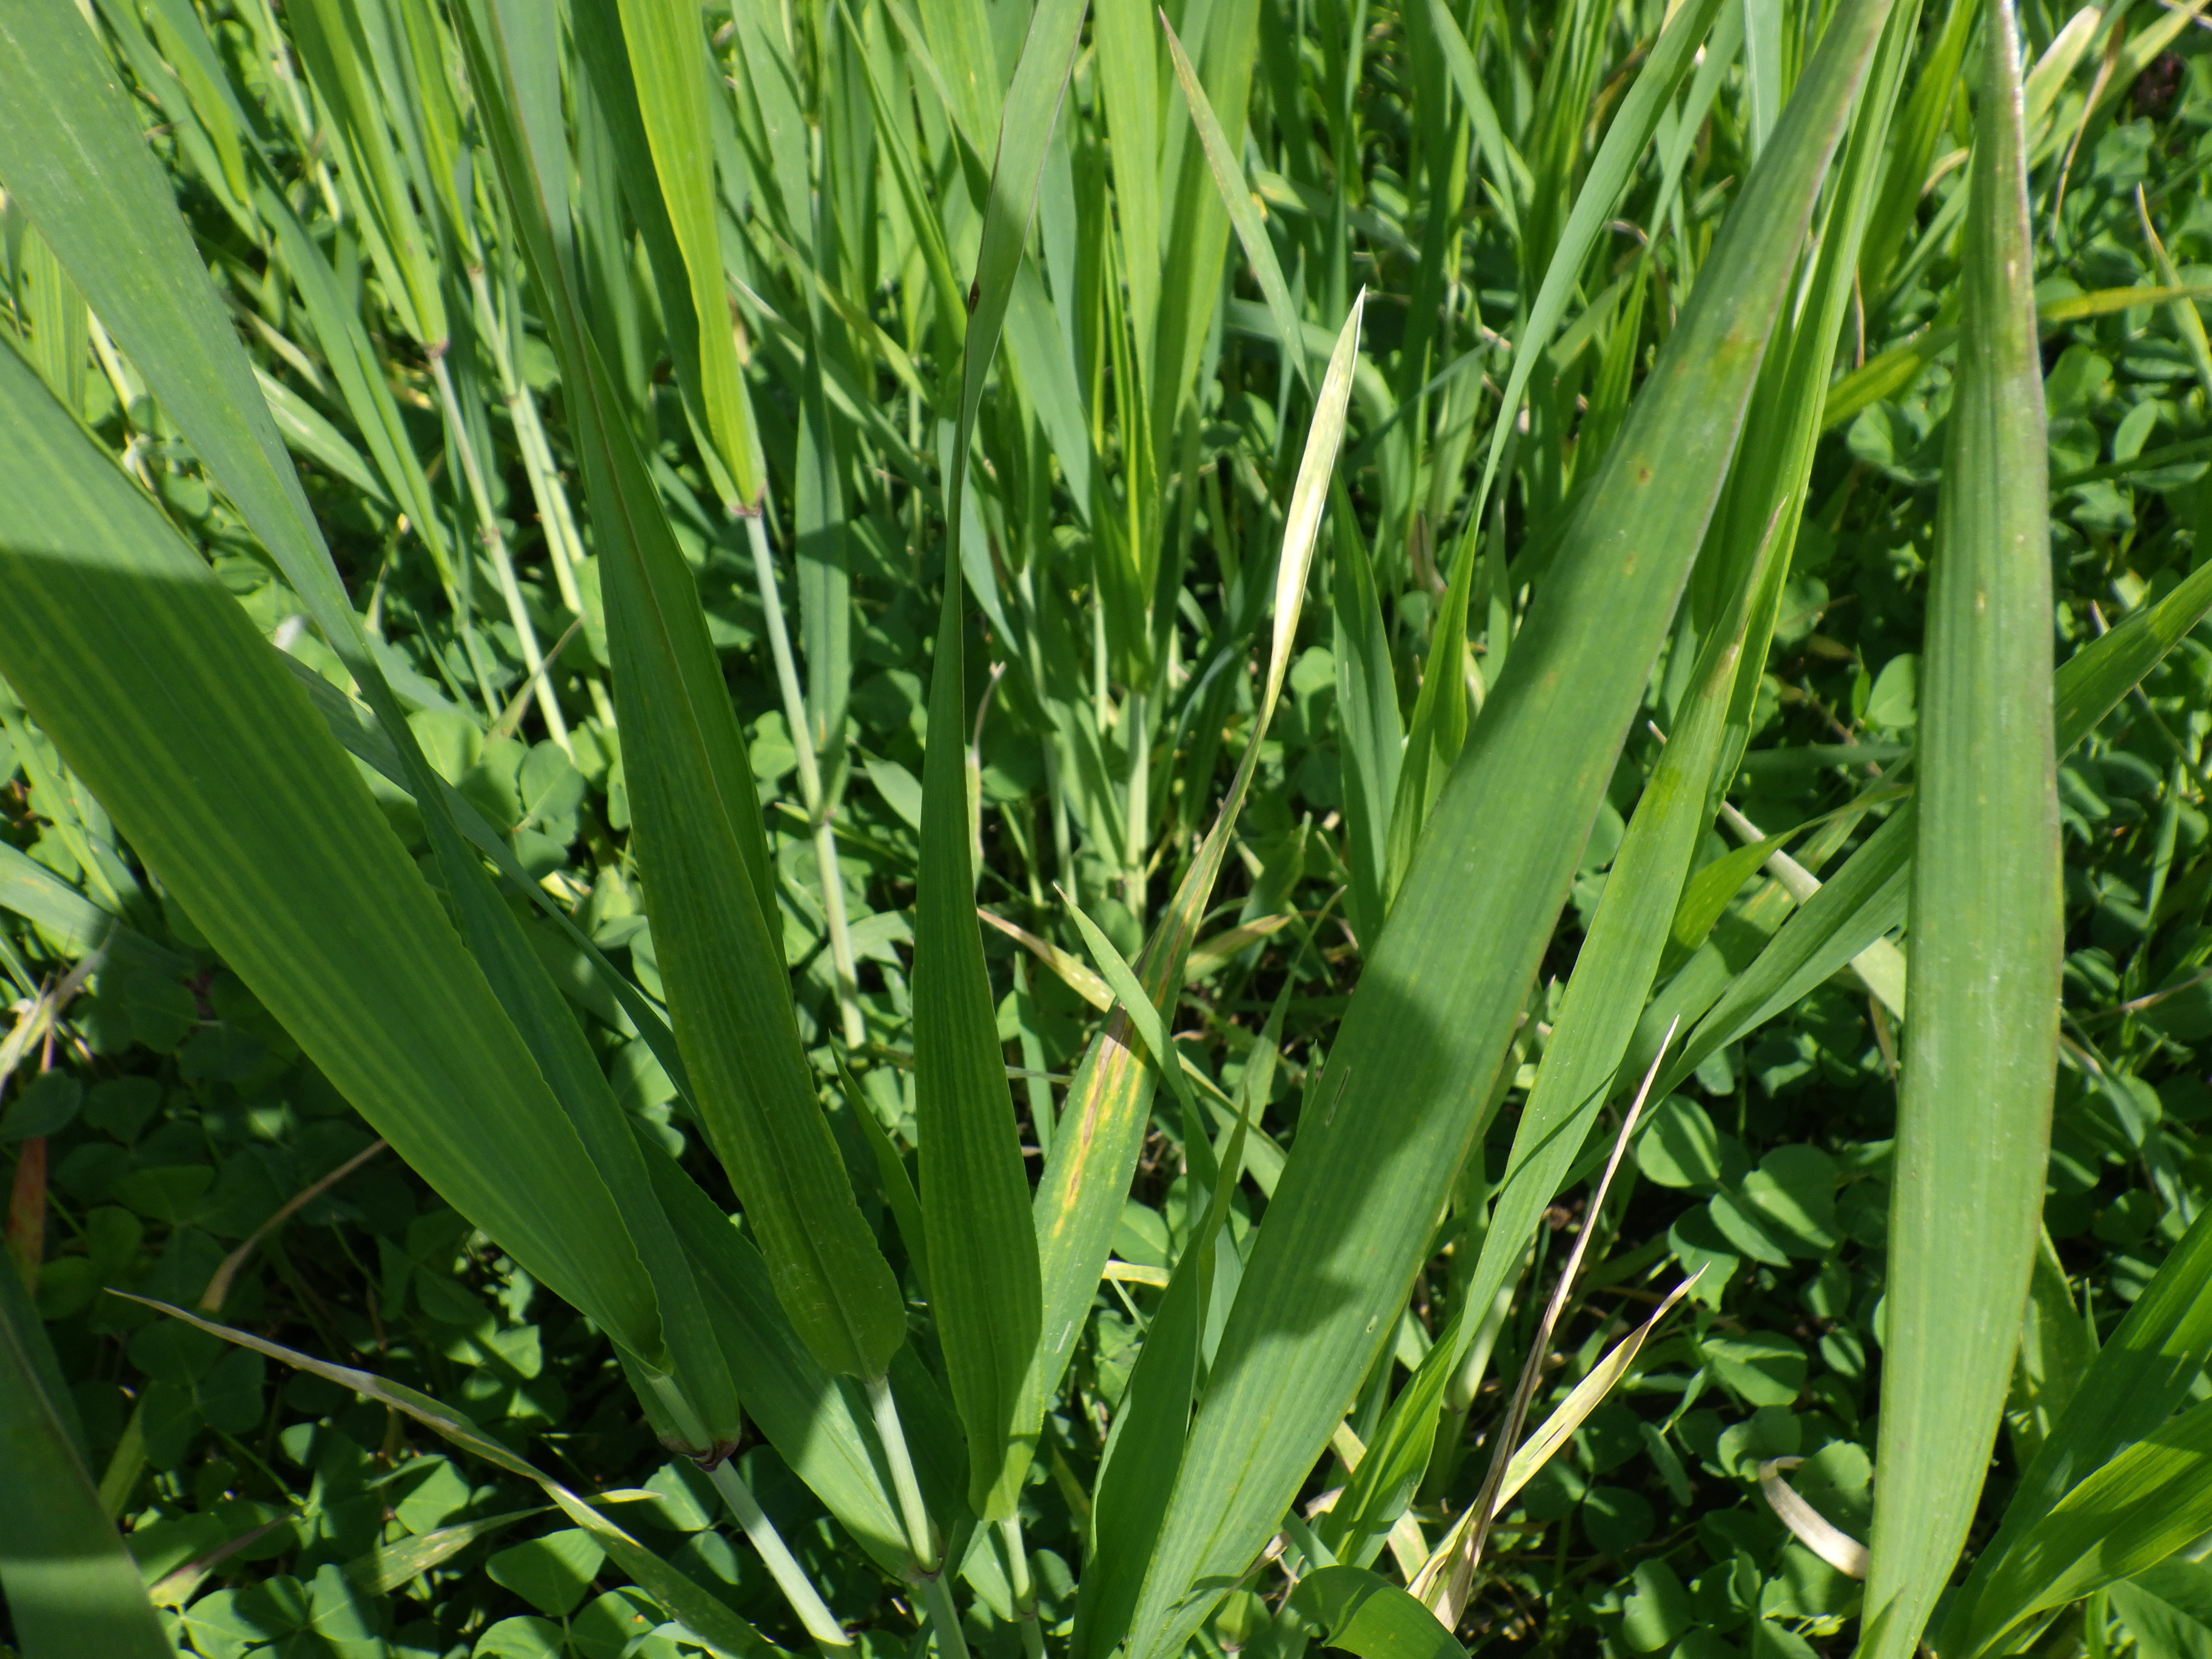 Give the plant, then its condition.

wheat, septoria
